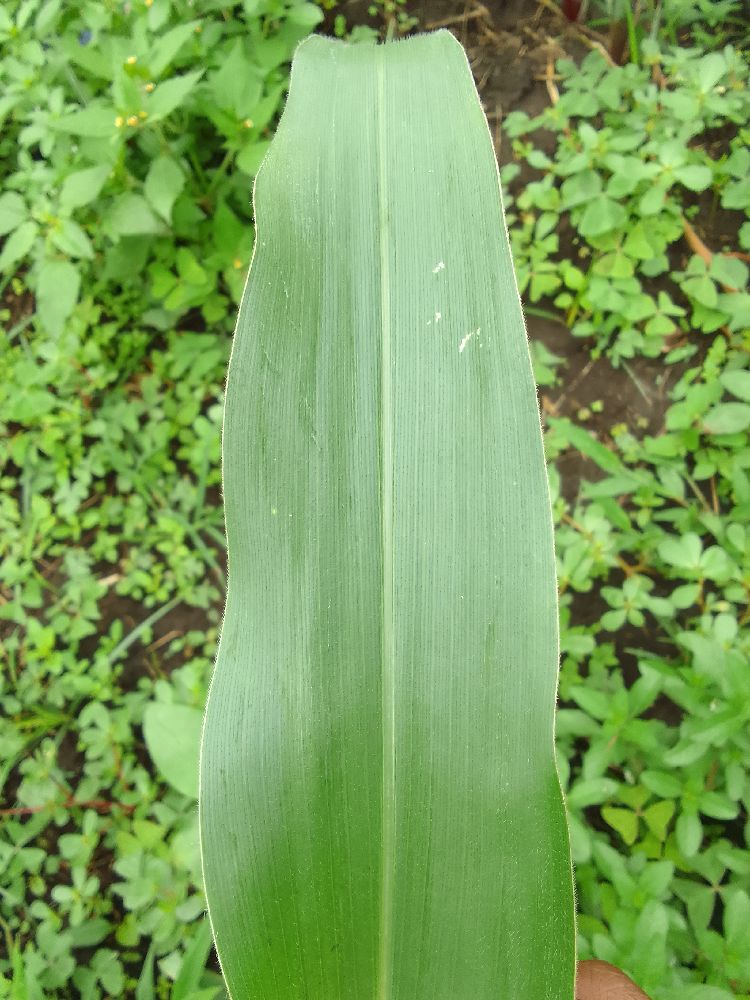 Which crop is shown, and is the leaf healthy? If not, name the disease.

maize, healthy
